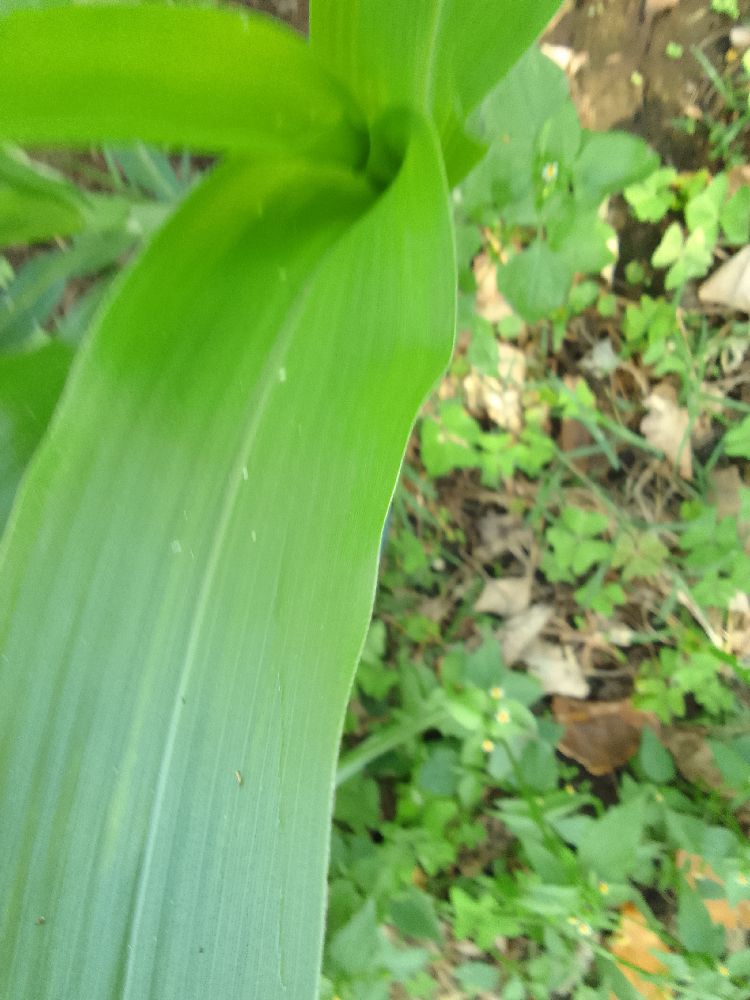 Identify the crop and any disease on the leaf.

maize, healthy
